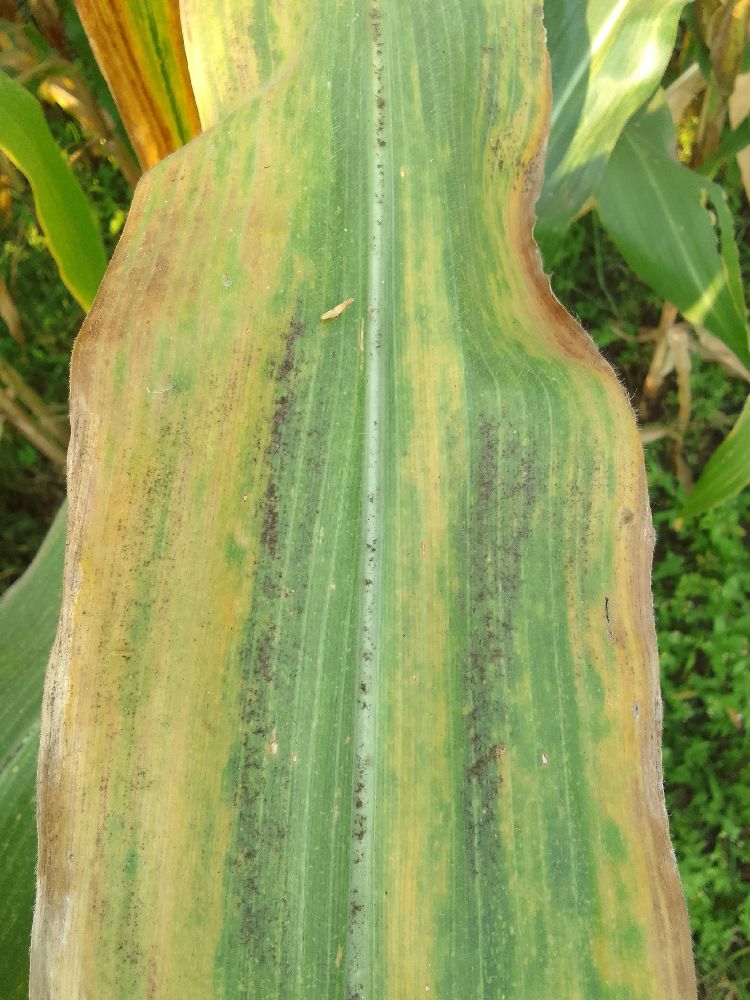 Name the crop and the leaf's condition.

maize, maize lethal necrosis
